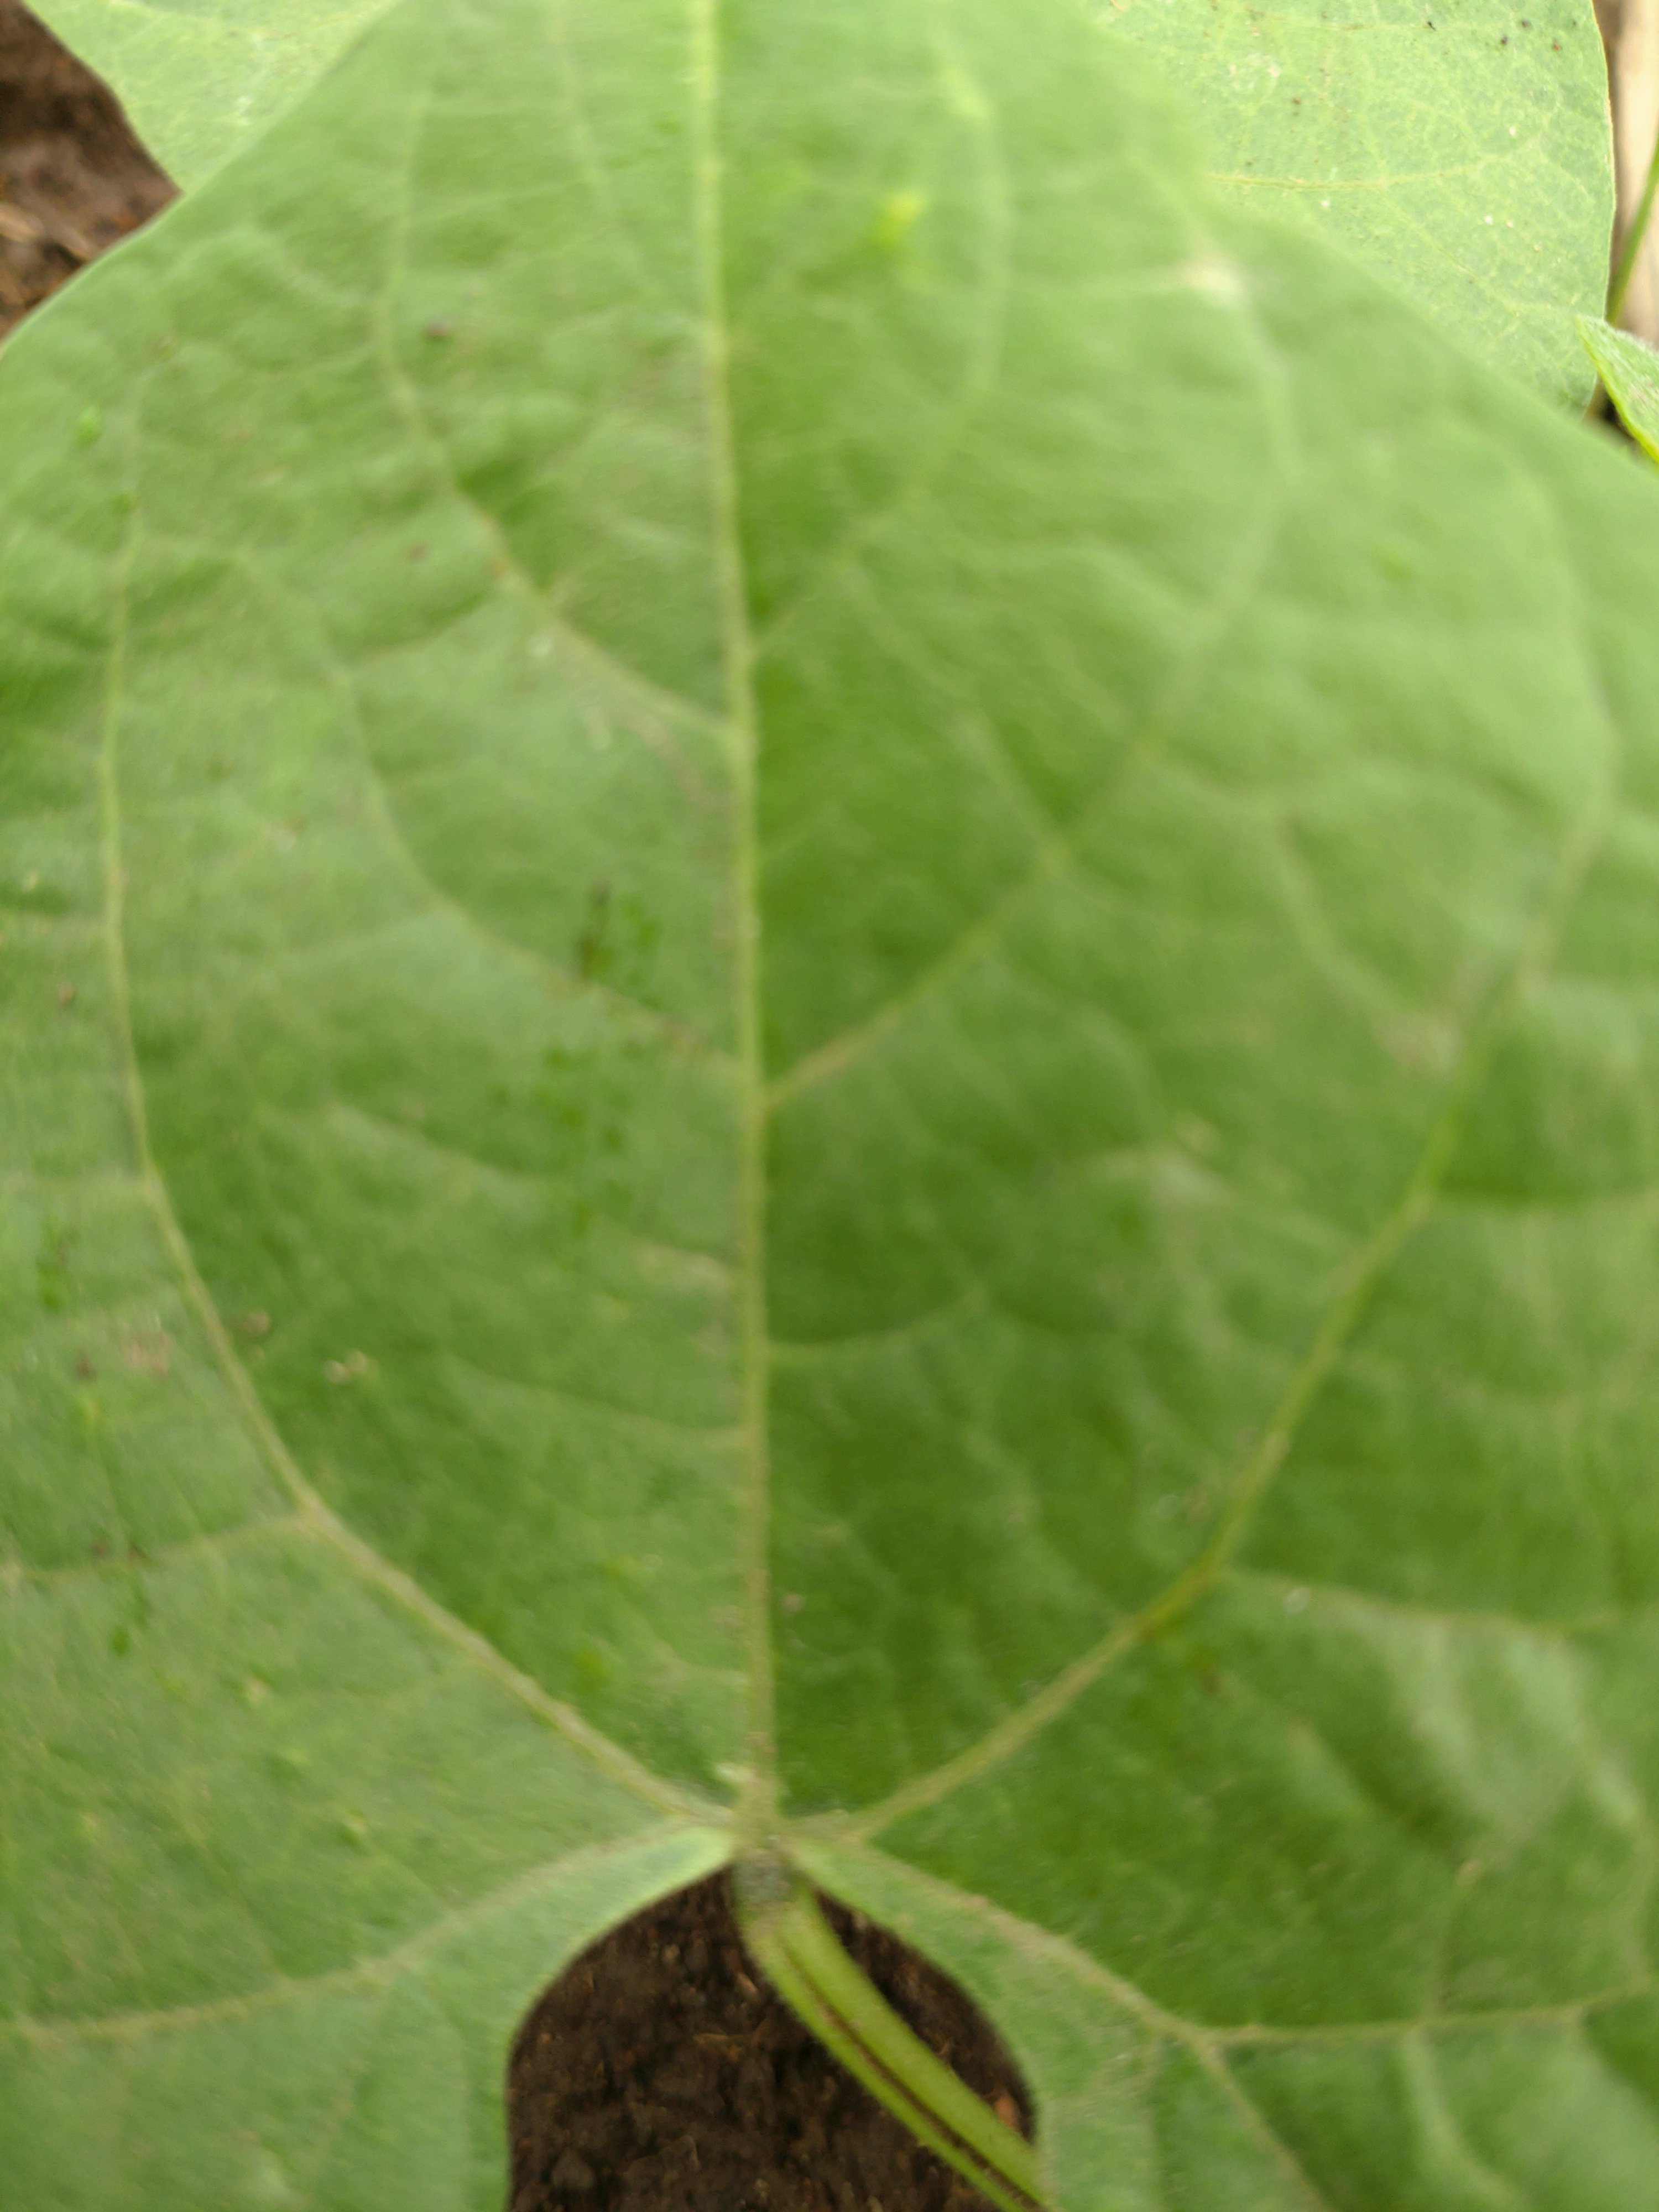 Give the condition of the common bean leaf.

healthy
